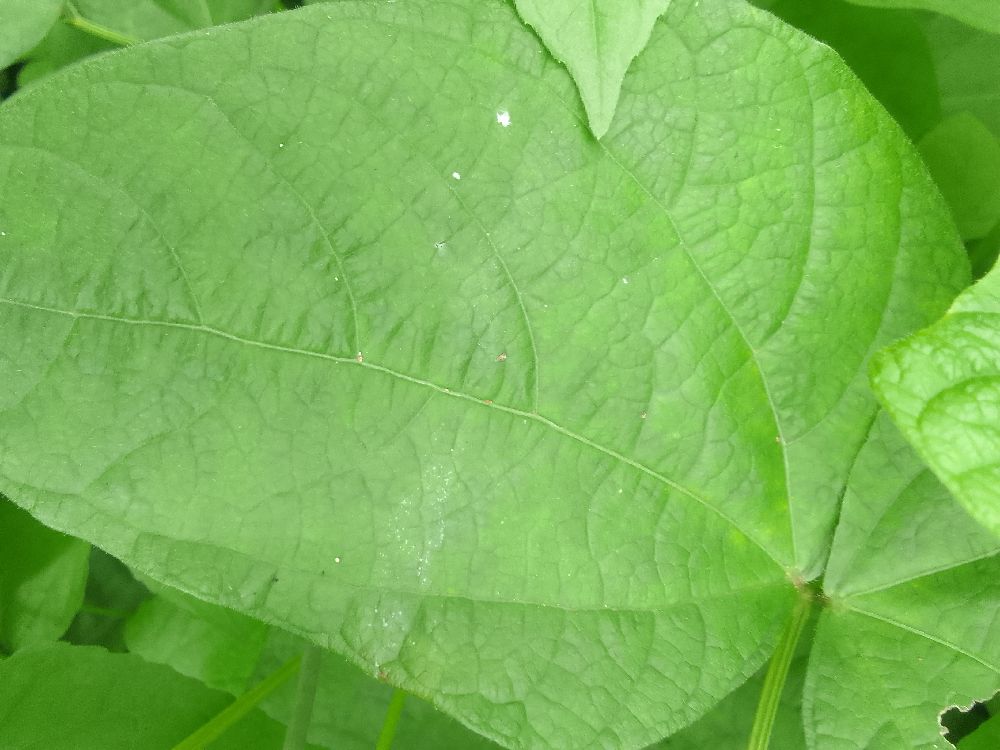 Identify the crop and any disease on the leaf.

common bean, healthy
